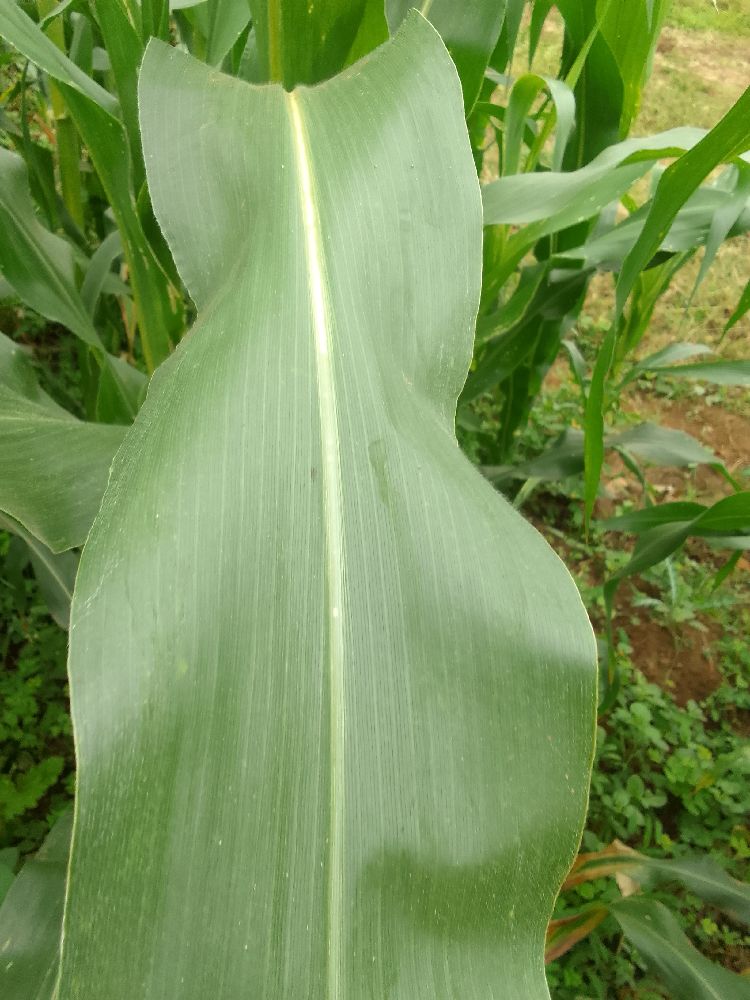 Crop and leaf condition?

maize, healthy
